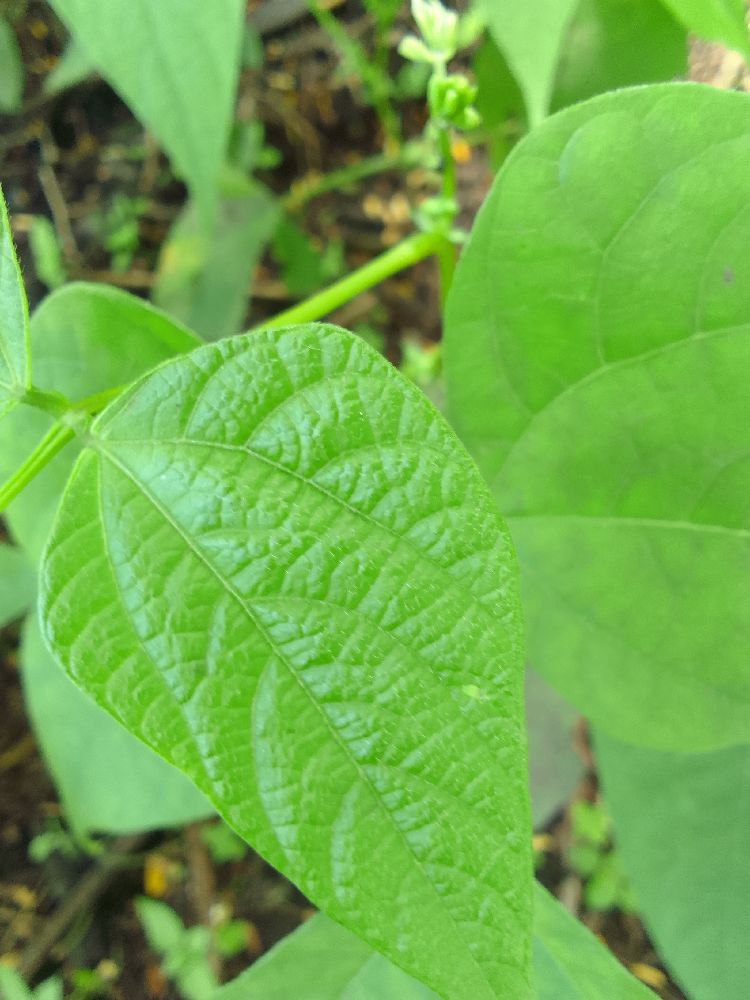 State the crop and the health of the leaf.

common bean, healthy
